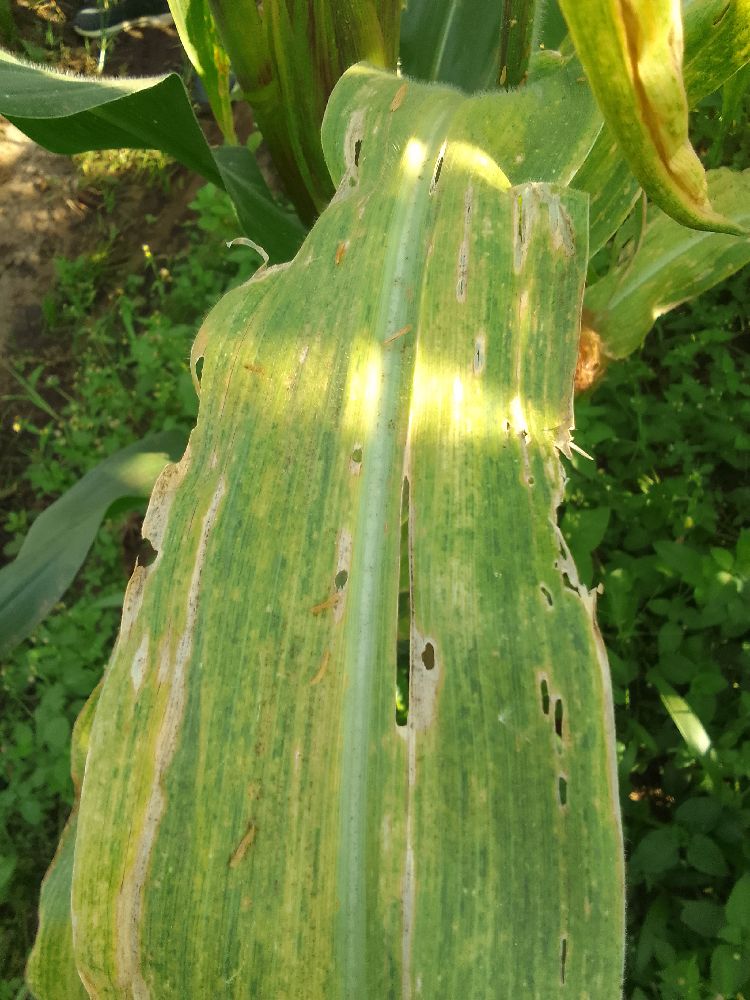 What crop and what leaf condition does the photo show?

maize, maize lethal necrosis
